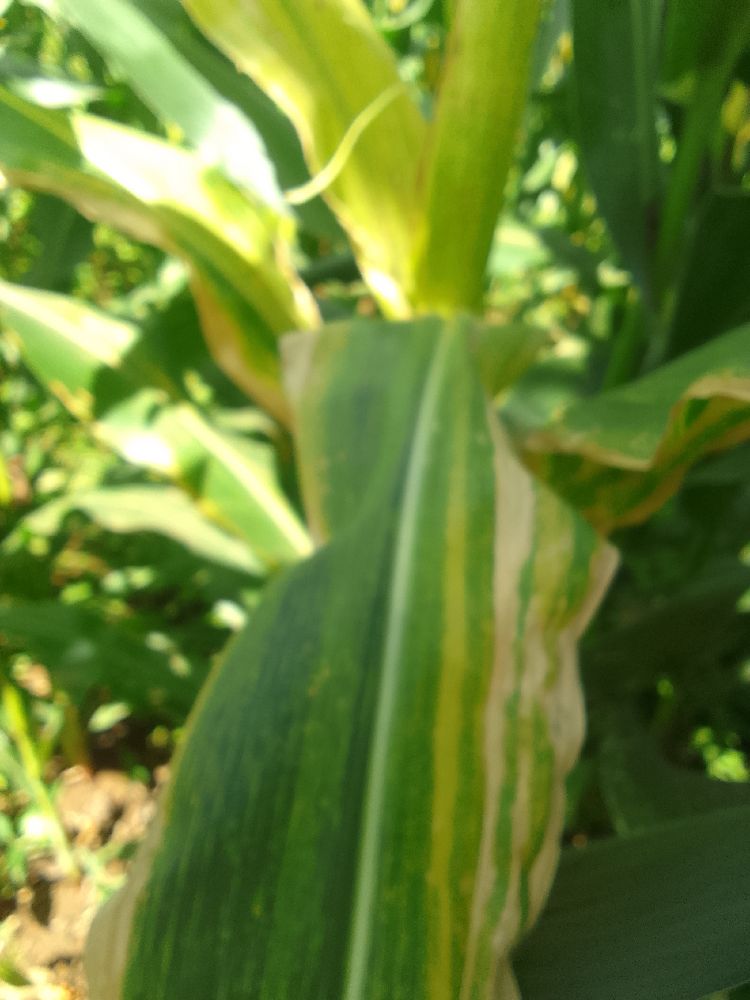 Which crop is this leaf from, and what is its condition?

maize, maize lethal necrosis
